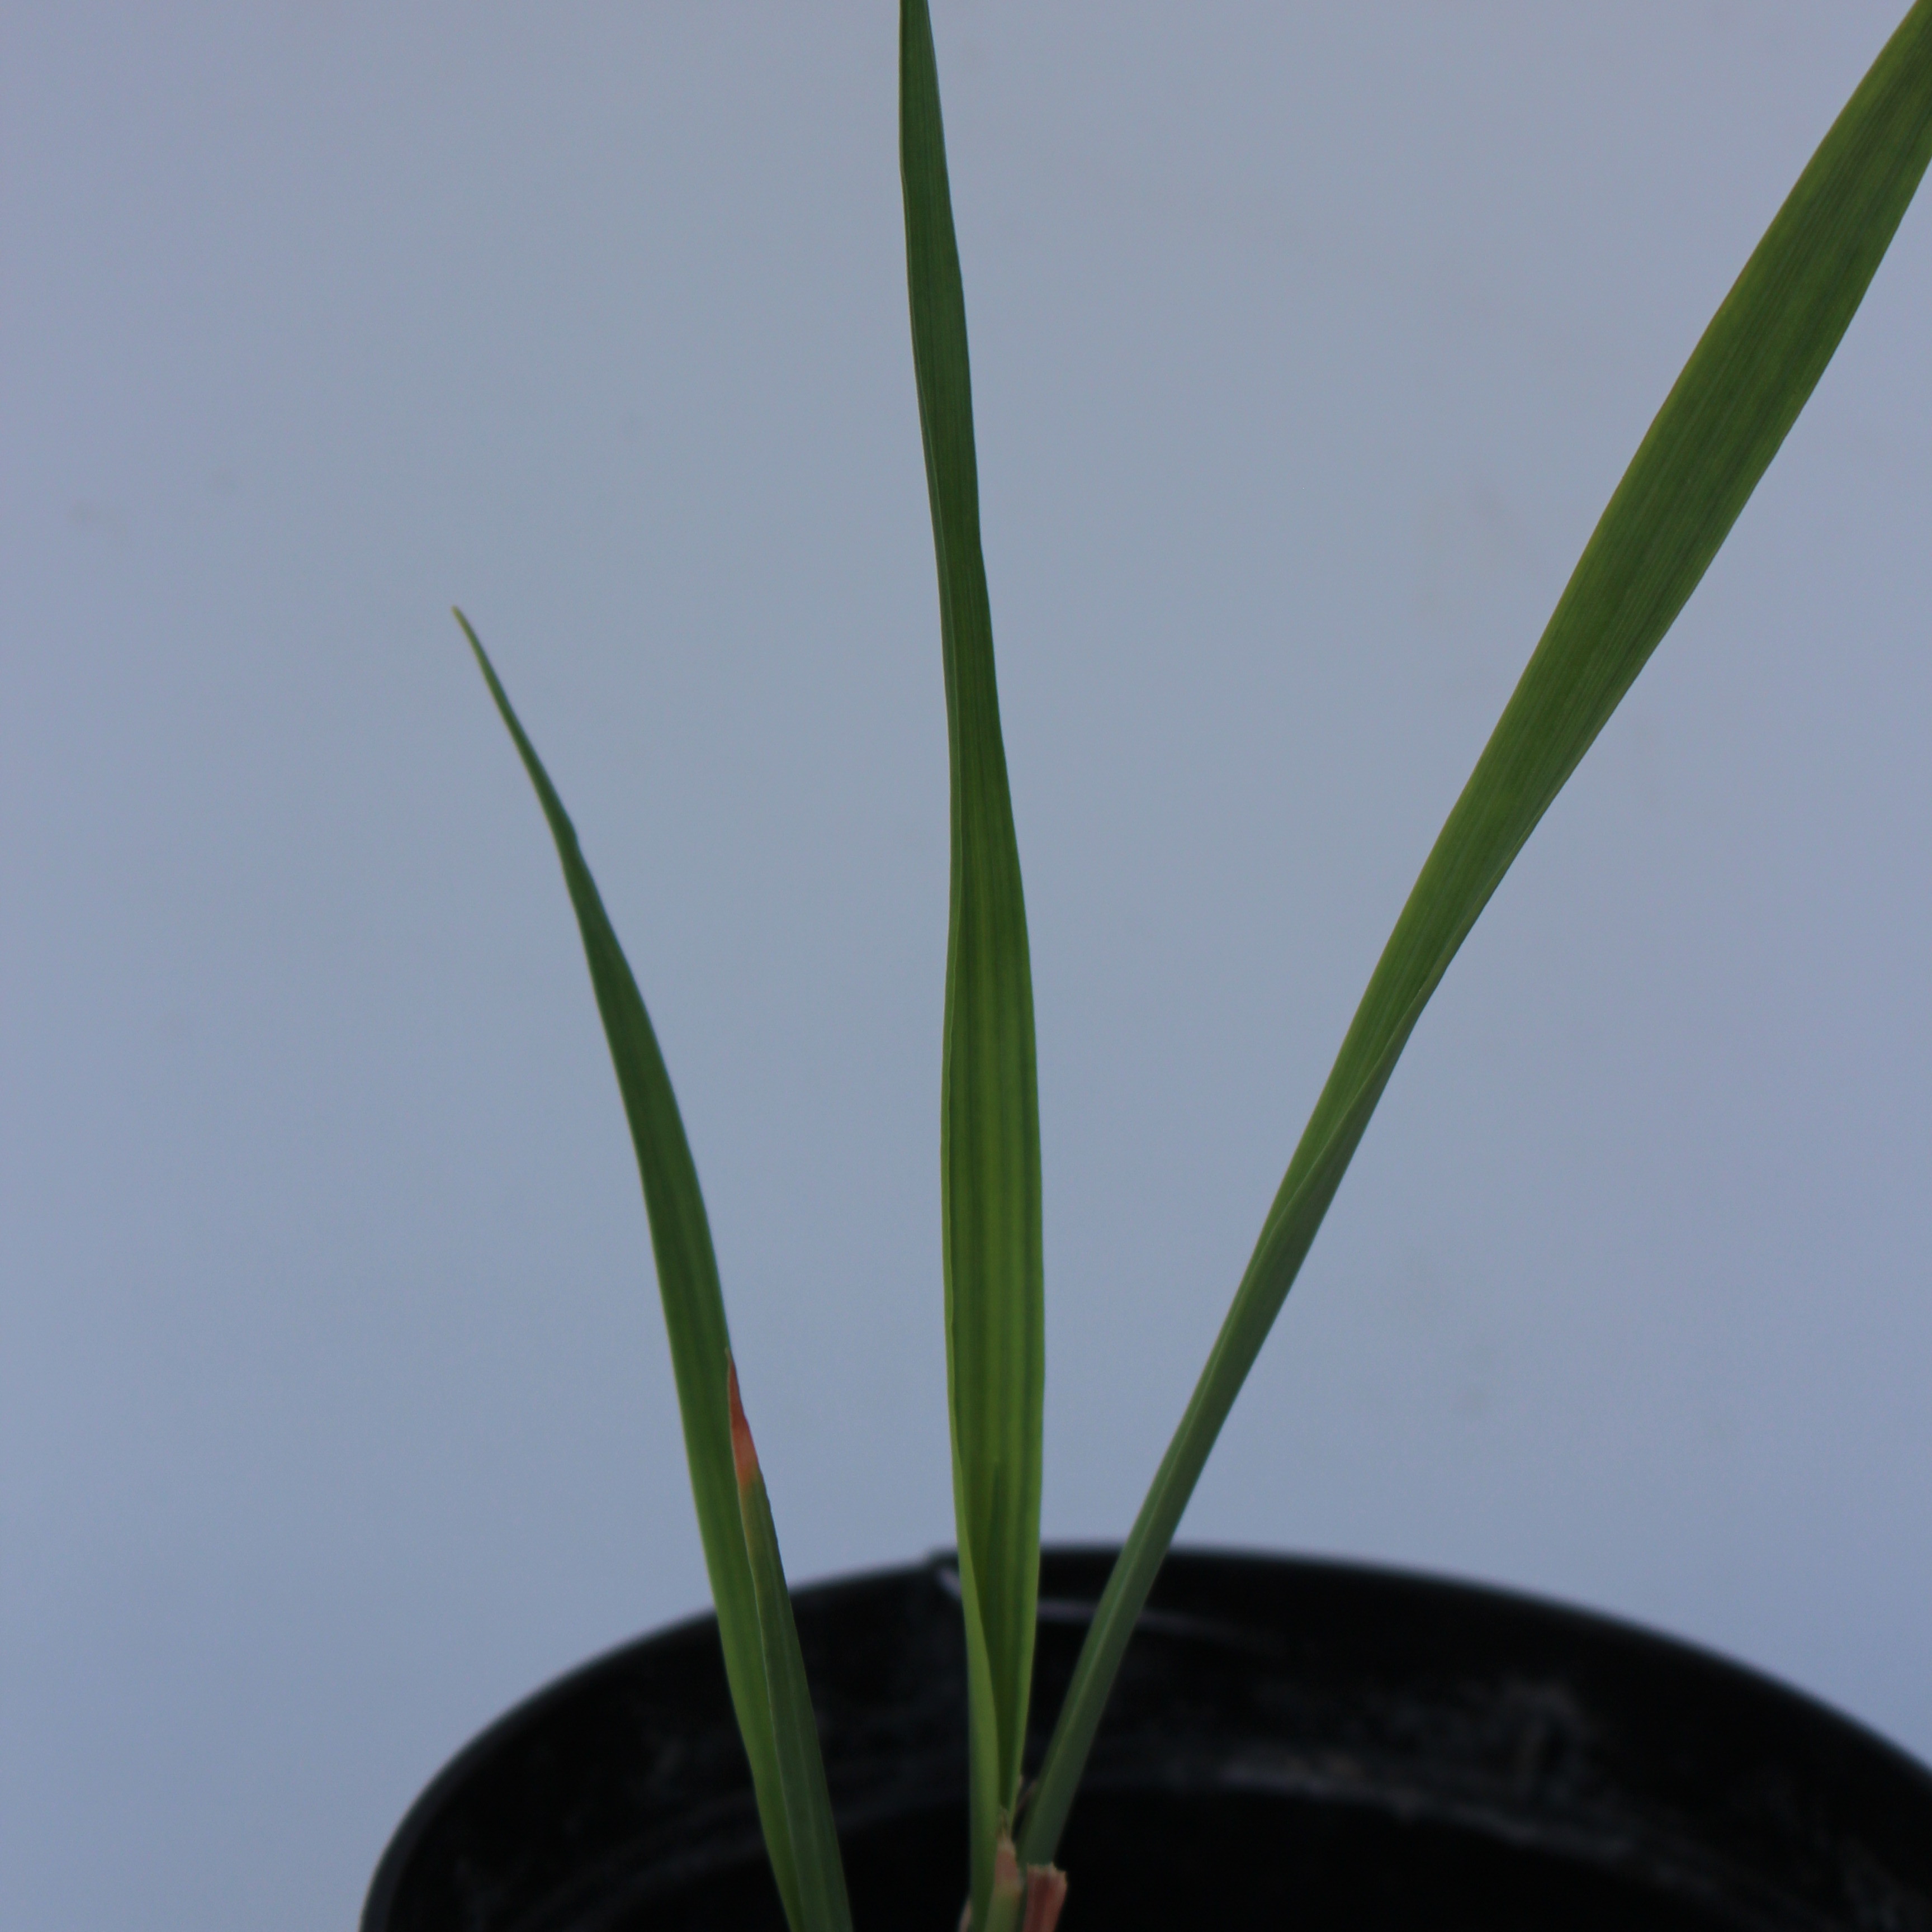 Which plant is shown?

Avena sterilis
